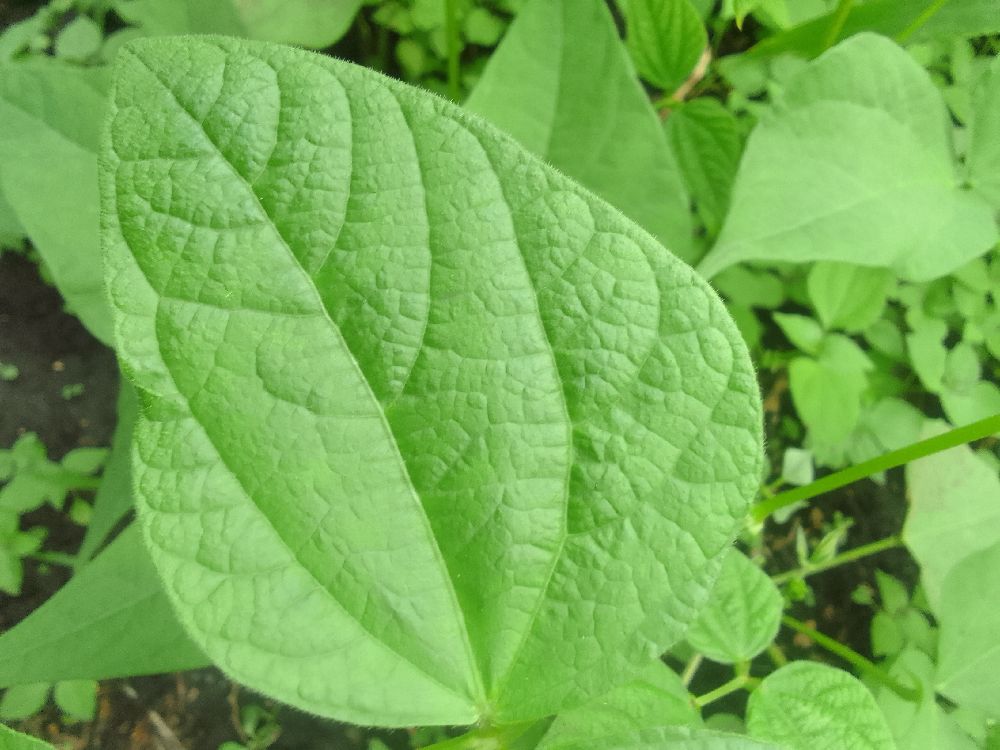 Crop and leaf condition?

common bean, healthy
